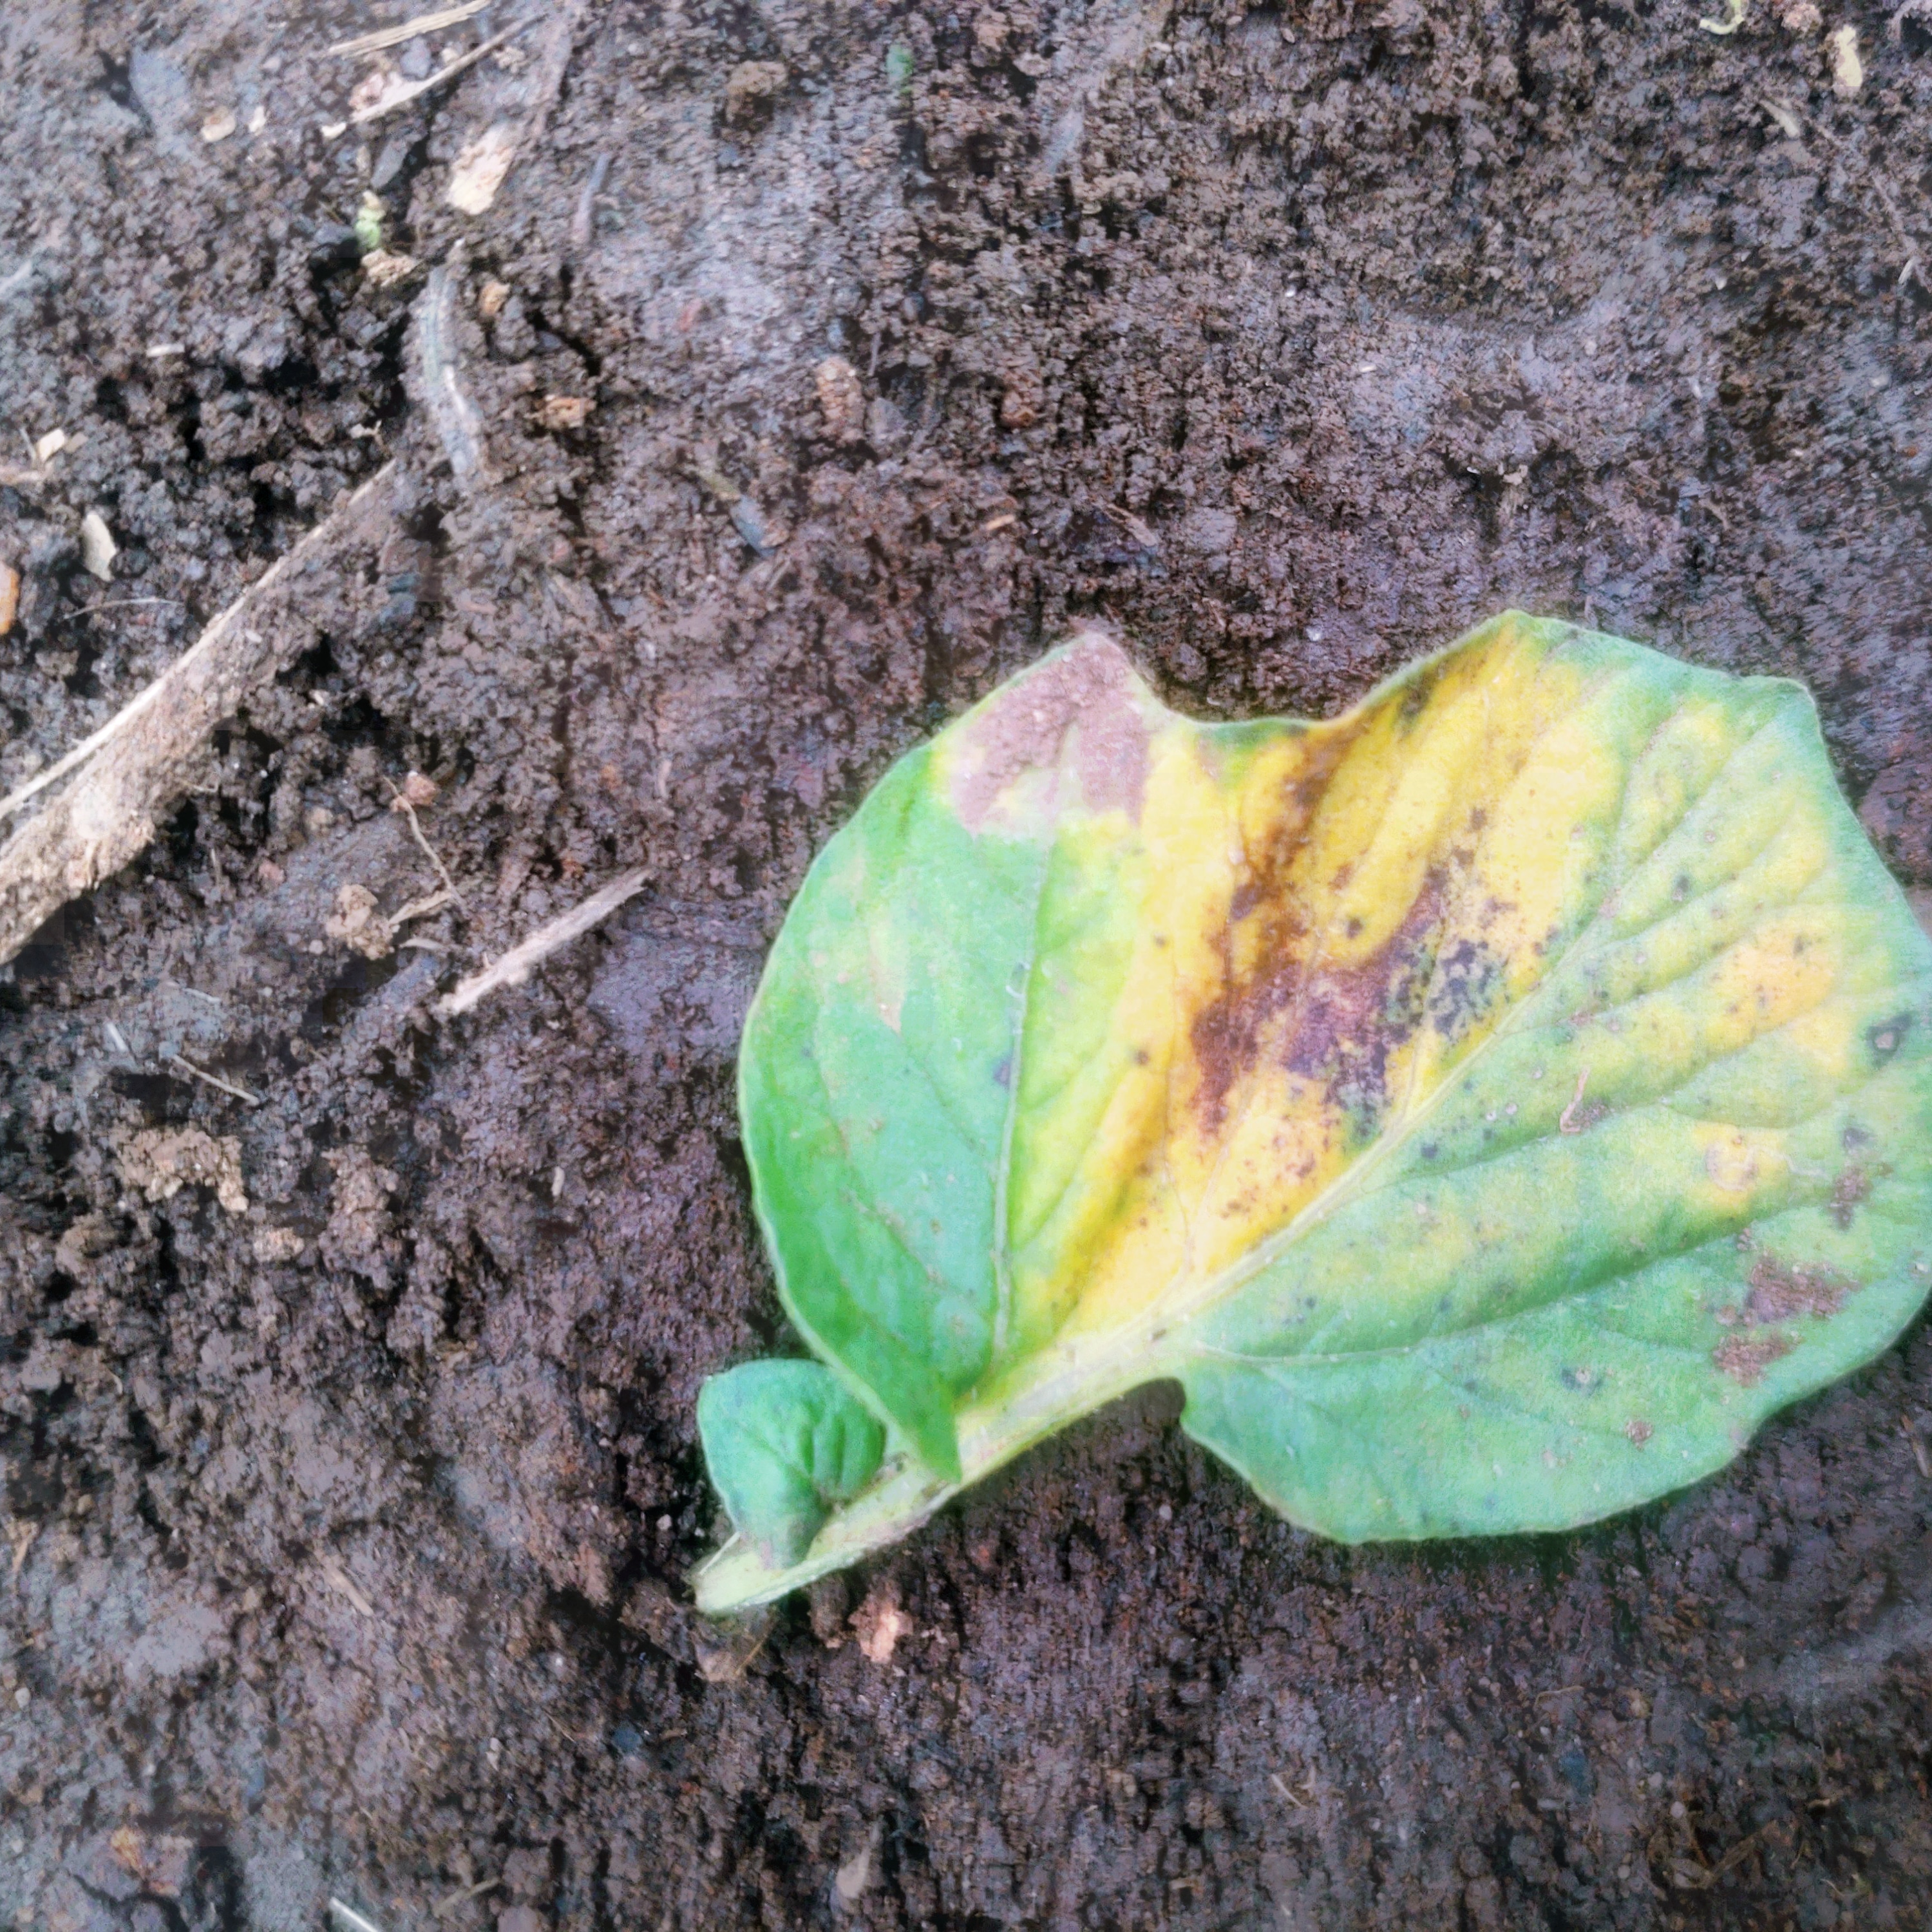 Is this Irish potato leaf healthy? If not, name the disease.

late blight
